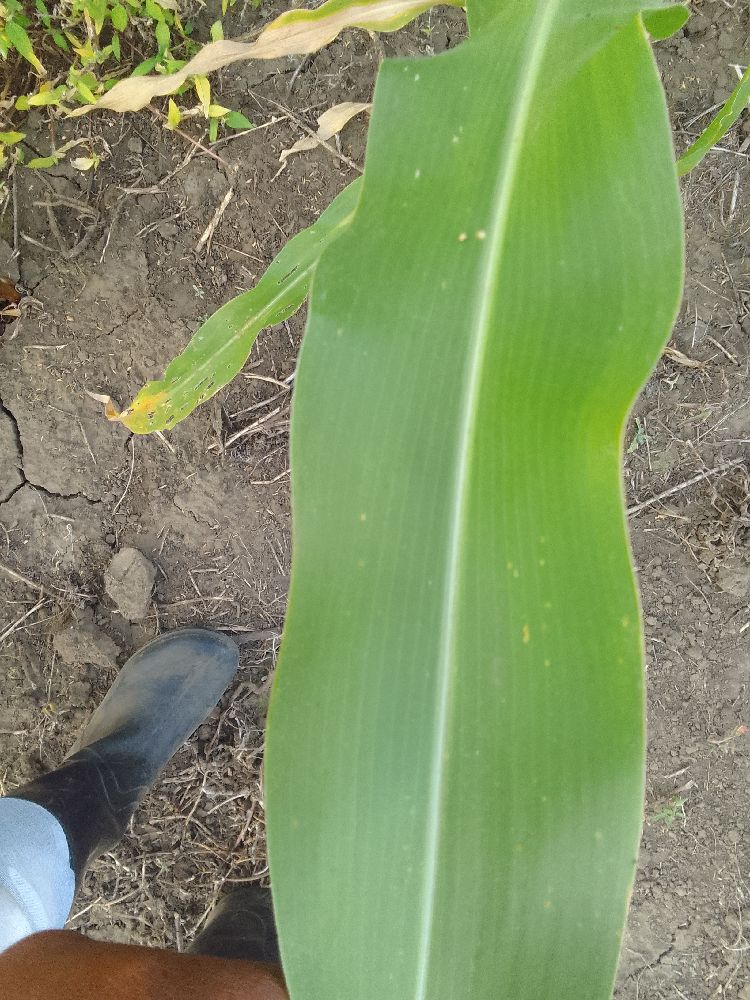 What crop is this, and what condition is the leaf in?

maize, healthy
